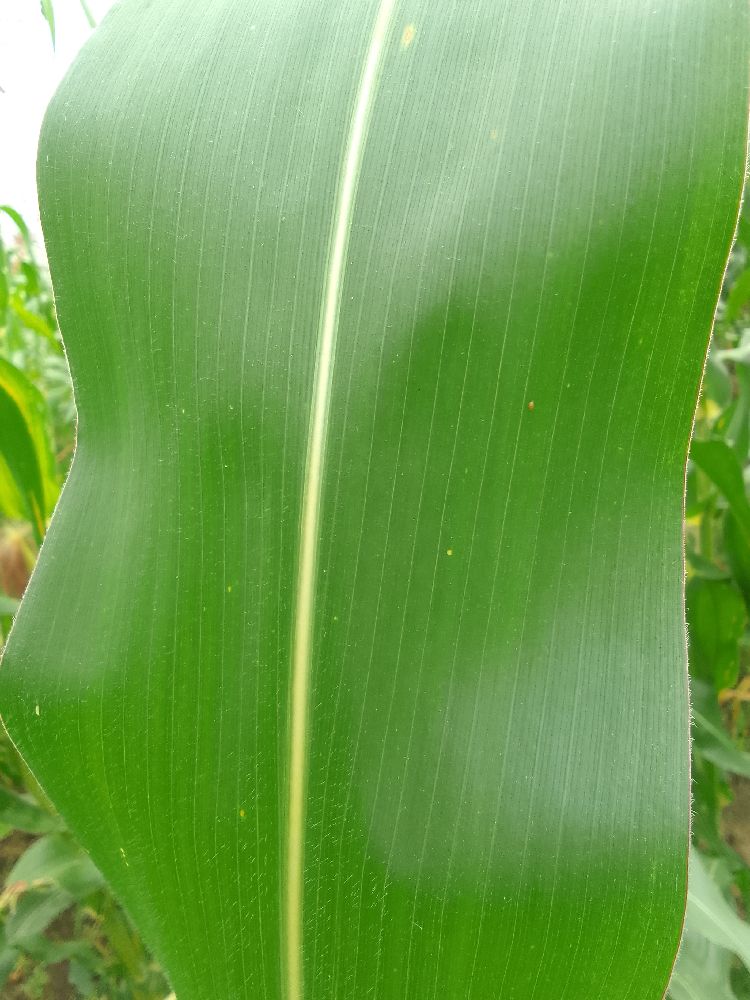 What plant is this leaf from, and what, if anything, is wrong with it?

maize, healthy
